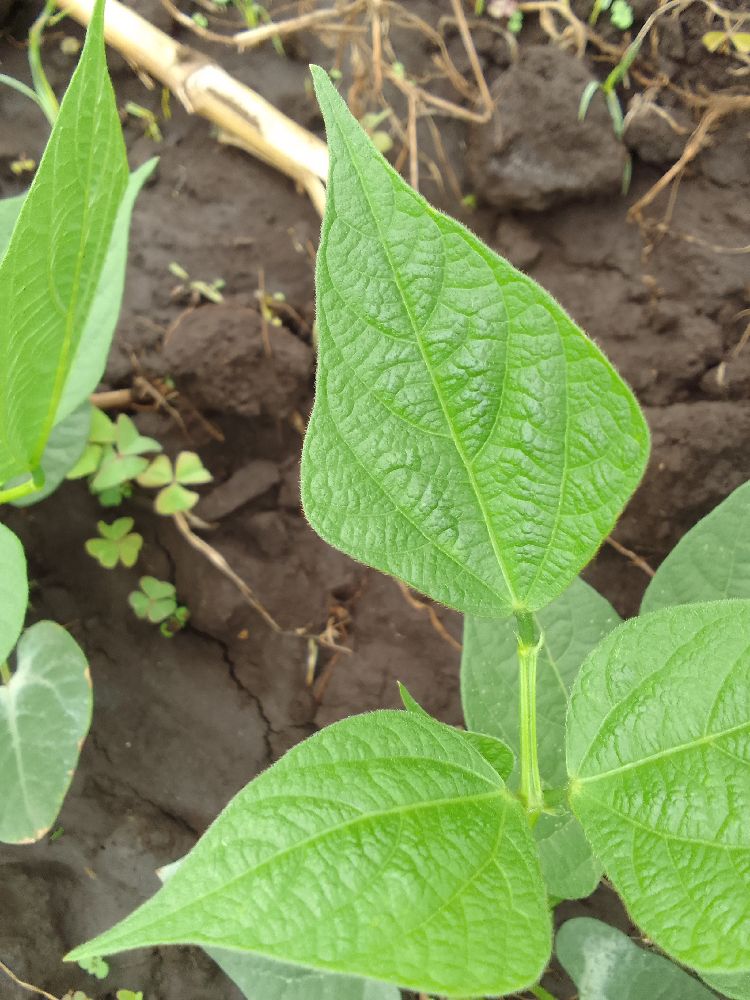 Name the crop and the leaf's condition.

common bean, healthy
